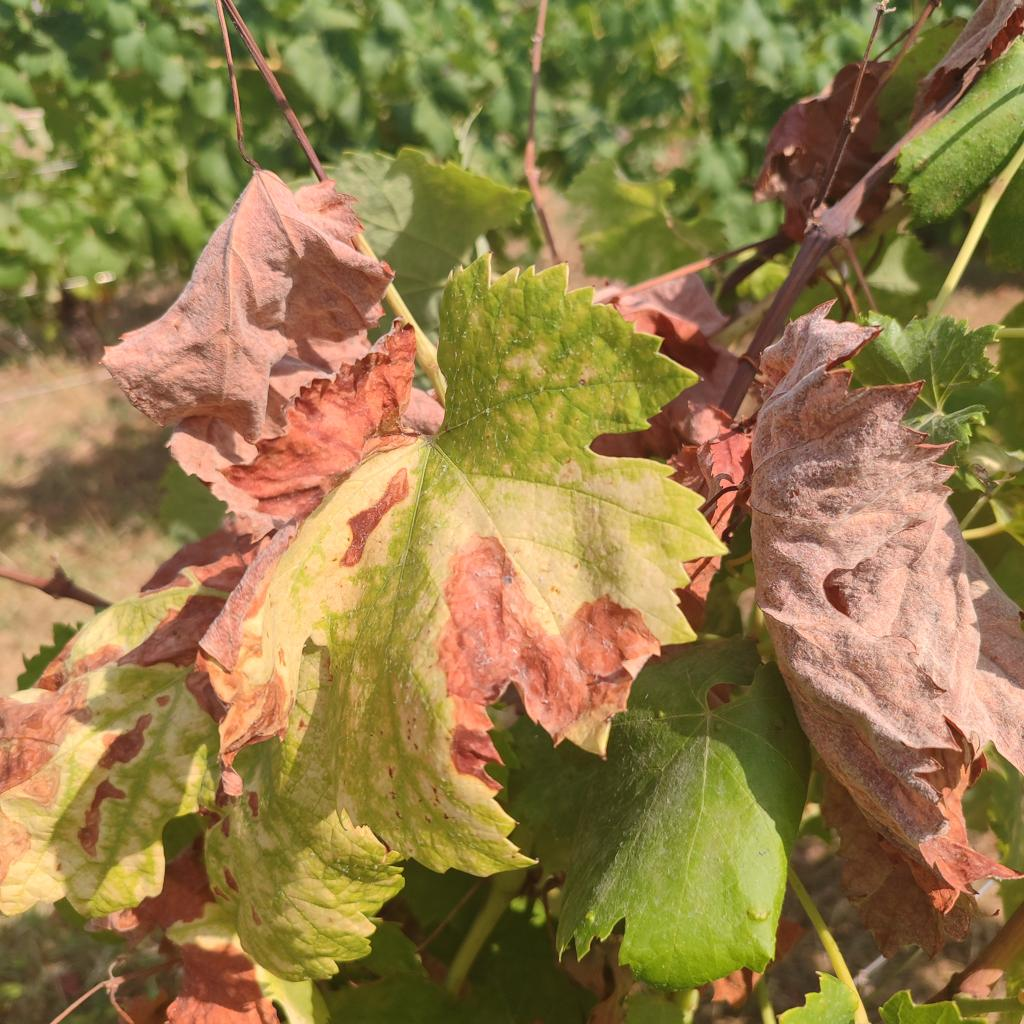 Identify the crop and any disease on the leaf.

grapevine, esca complex
